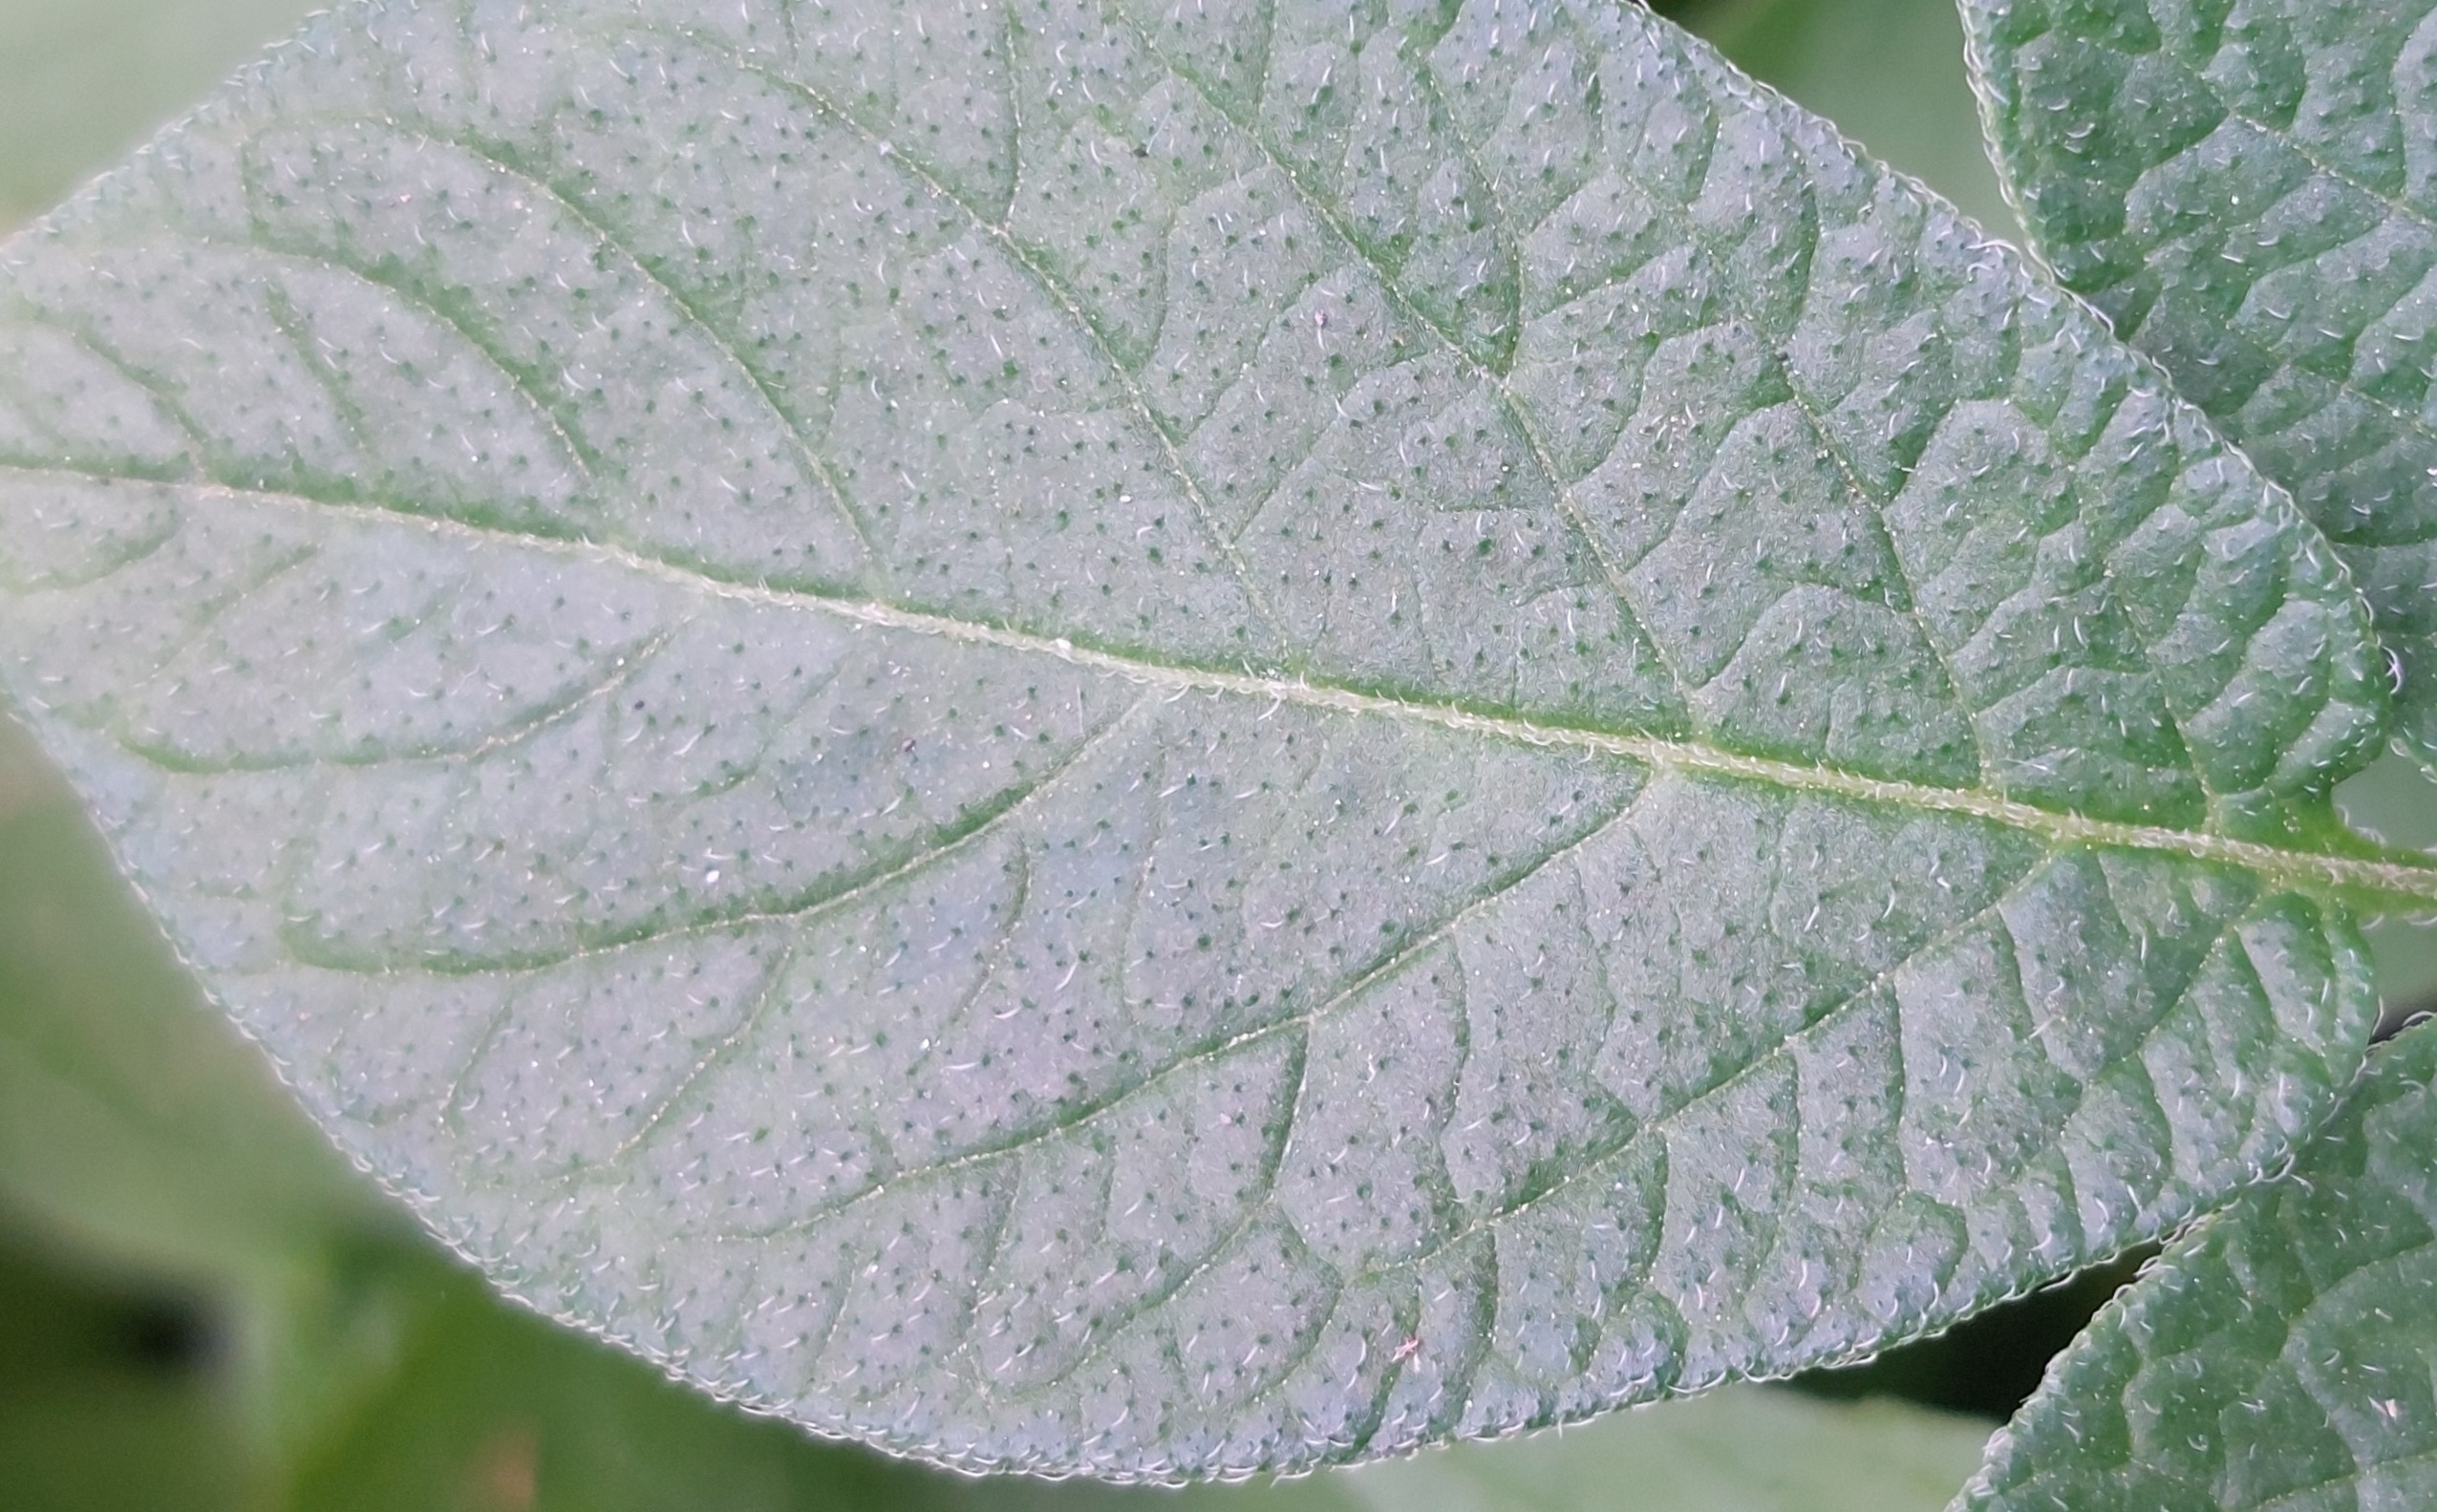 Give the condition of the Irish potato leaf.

healthy
